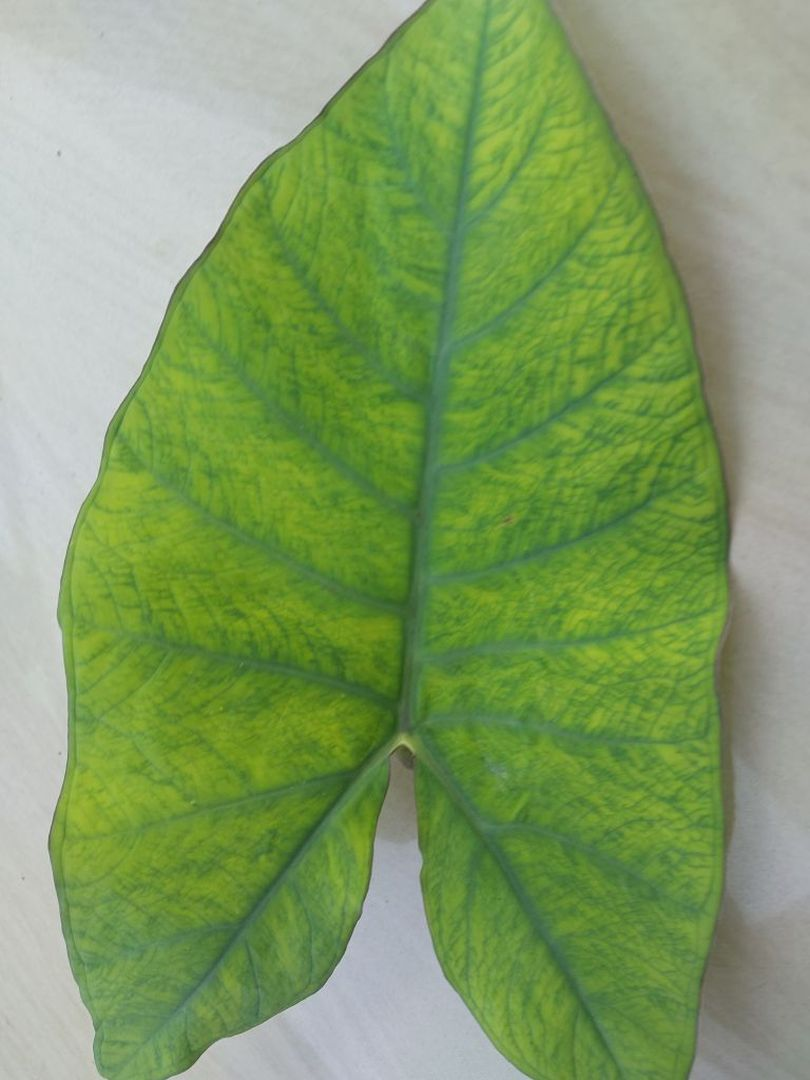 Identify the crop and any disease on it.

taro, mosaic
